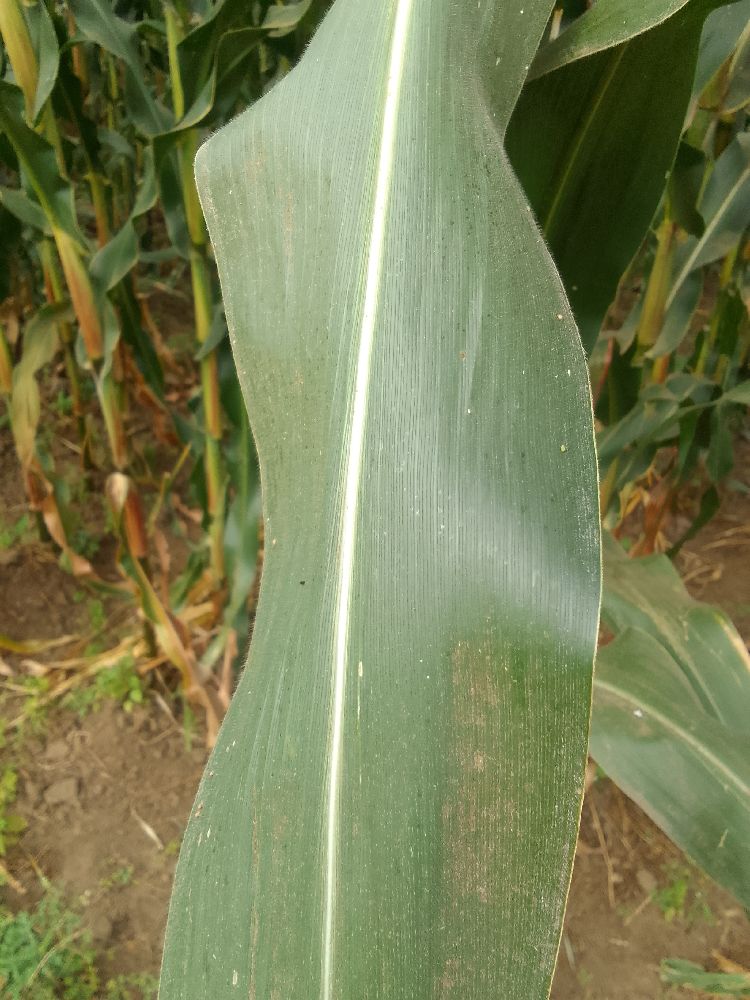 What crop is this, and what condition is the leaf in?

maize, healthy
